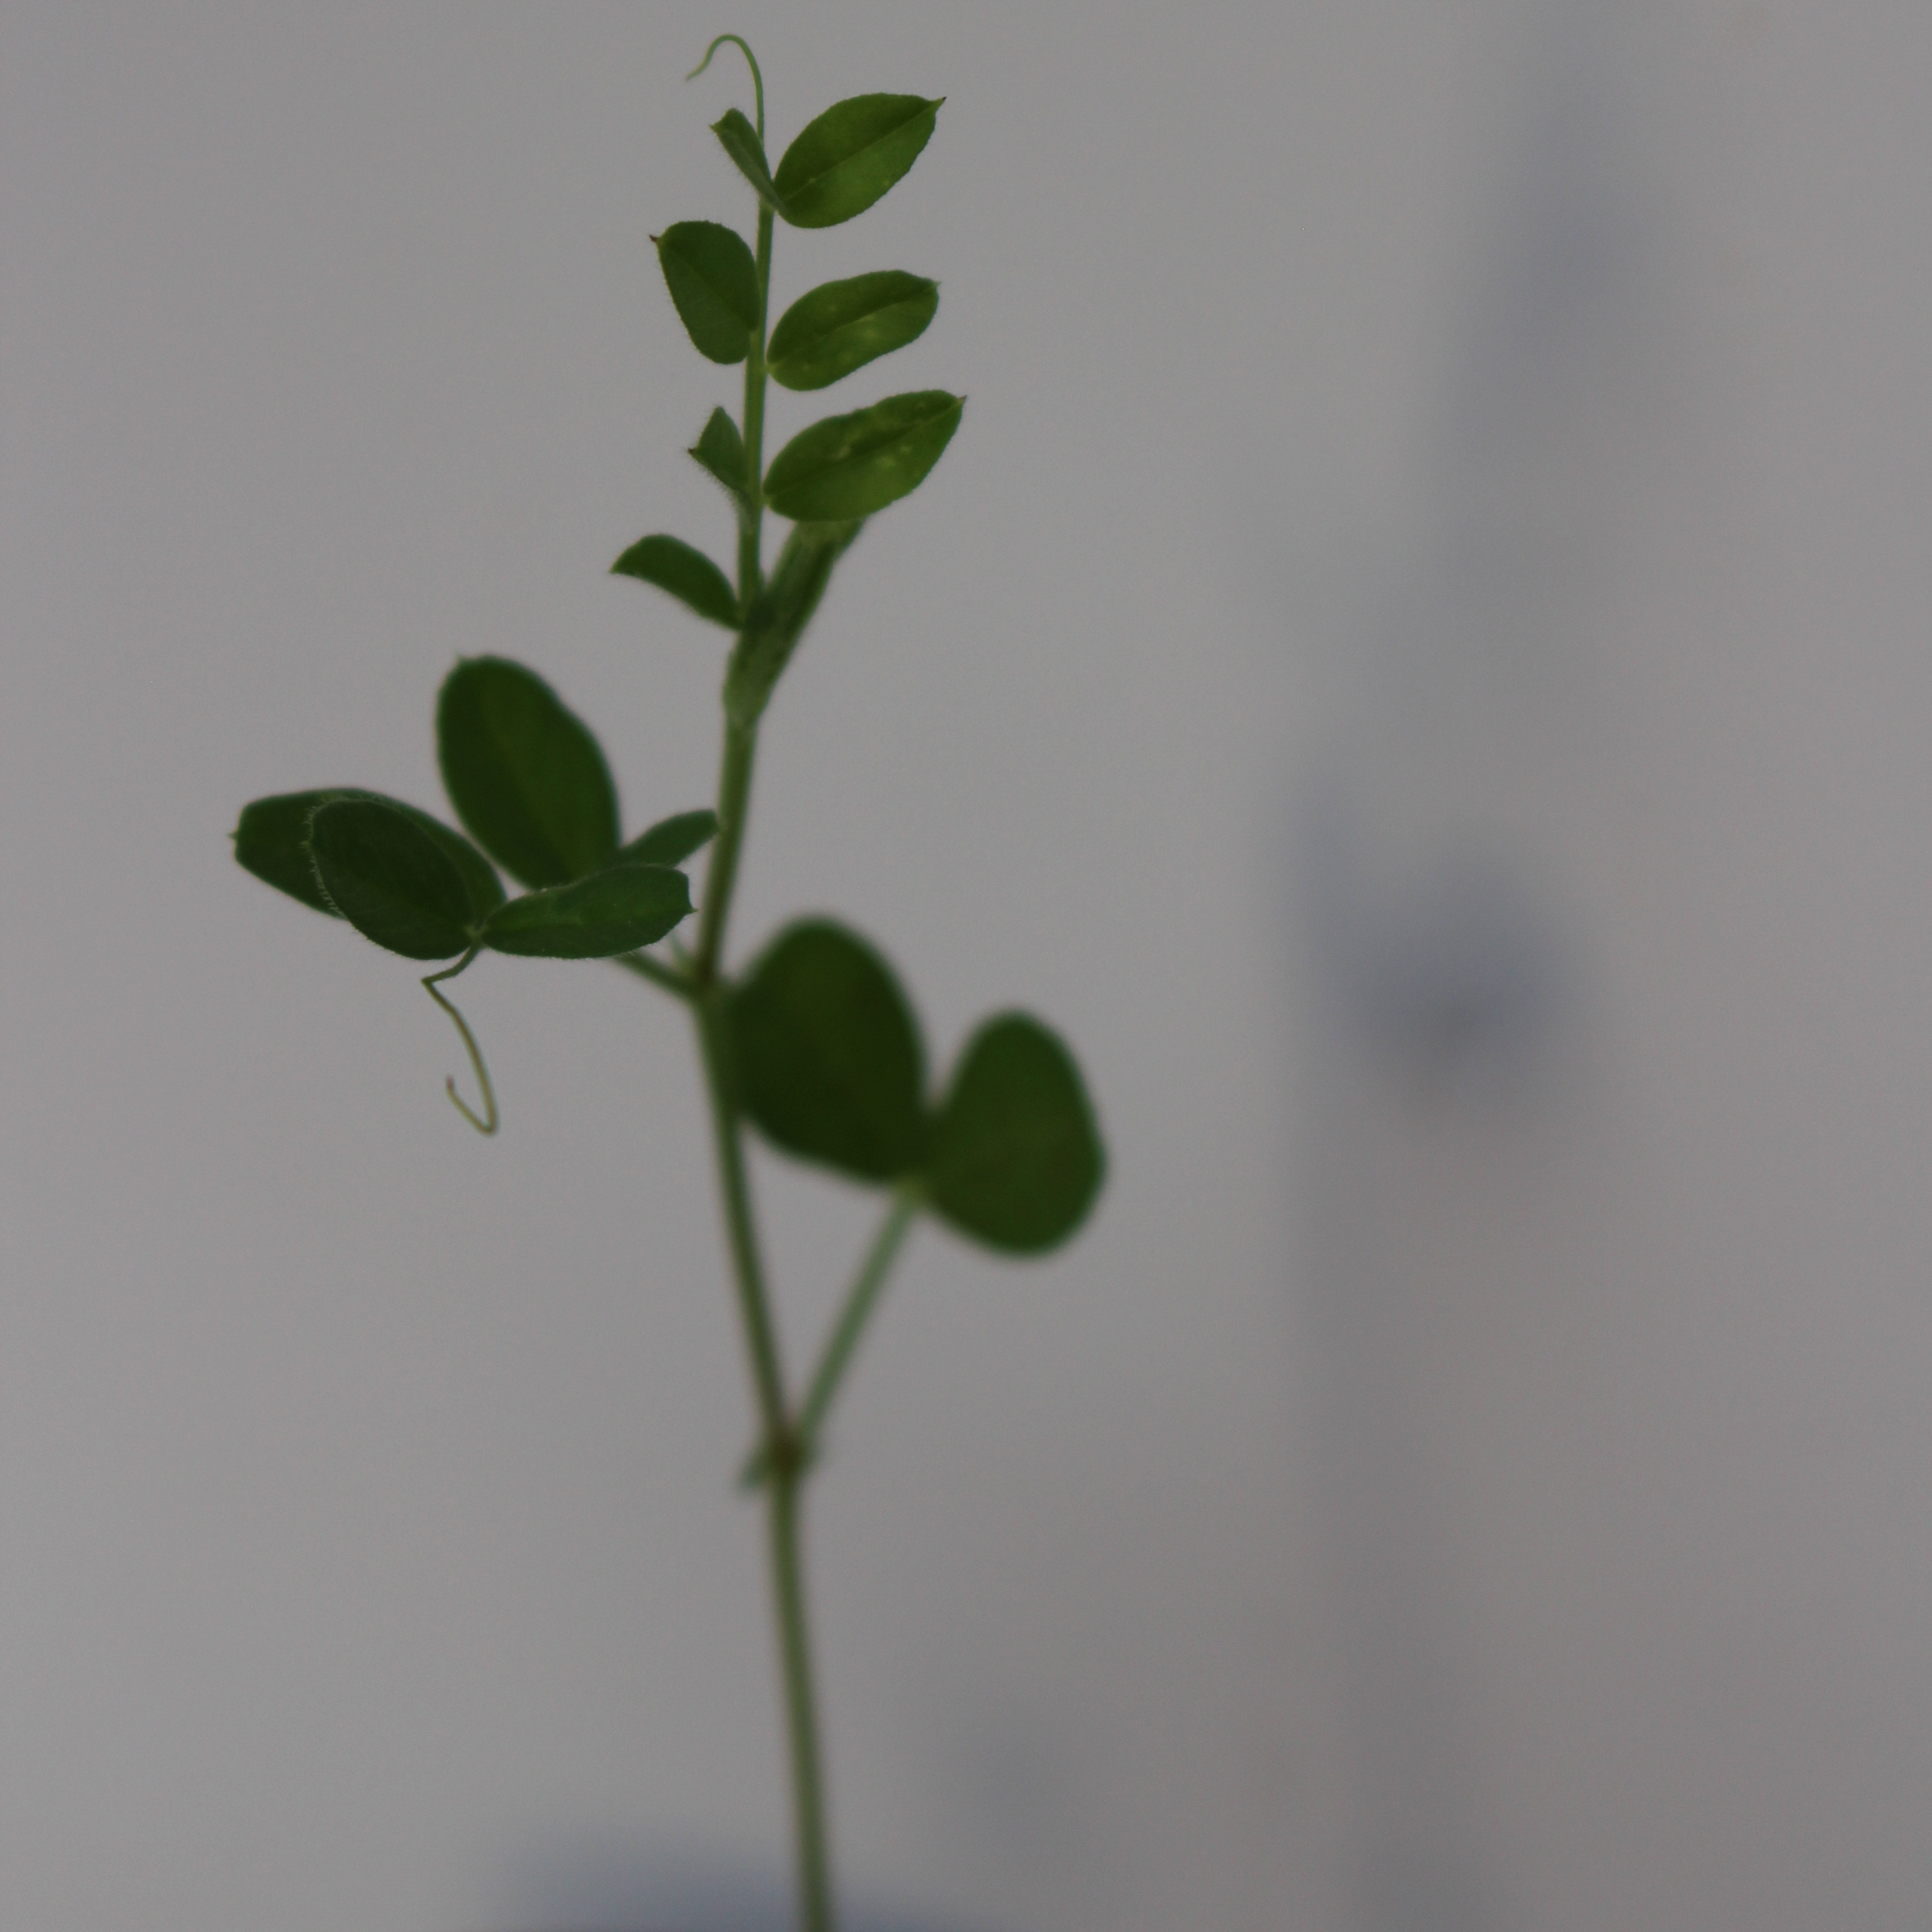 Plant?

Vicia sativa
